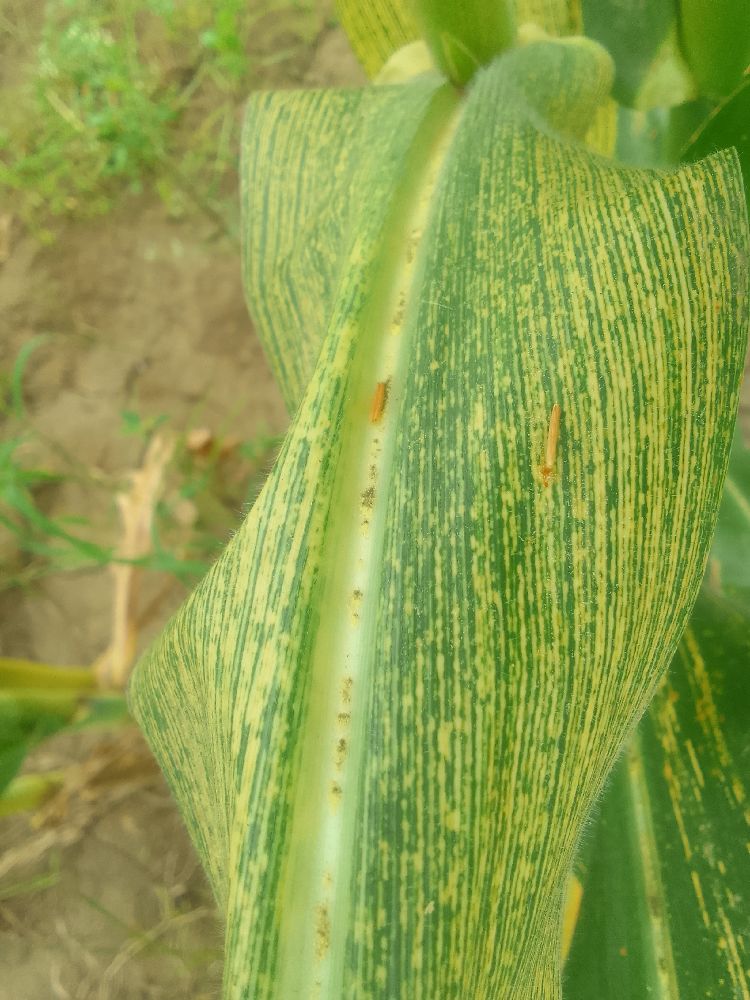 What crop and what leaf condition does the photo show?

maize, maize streak virus
